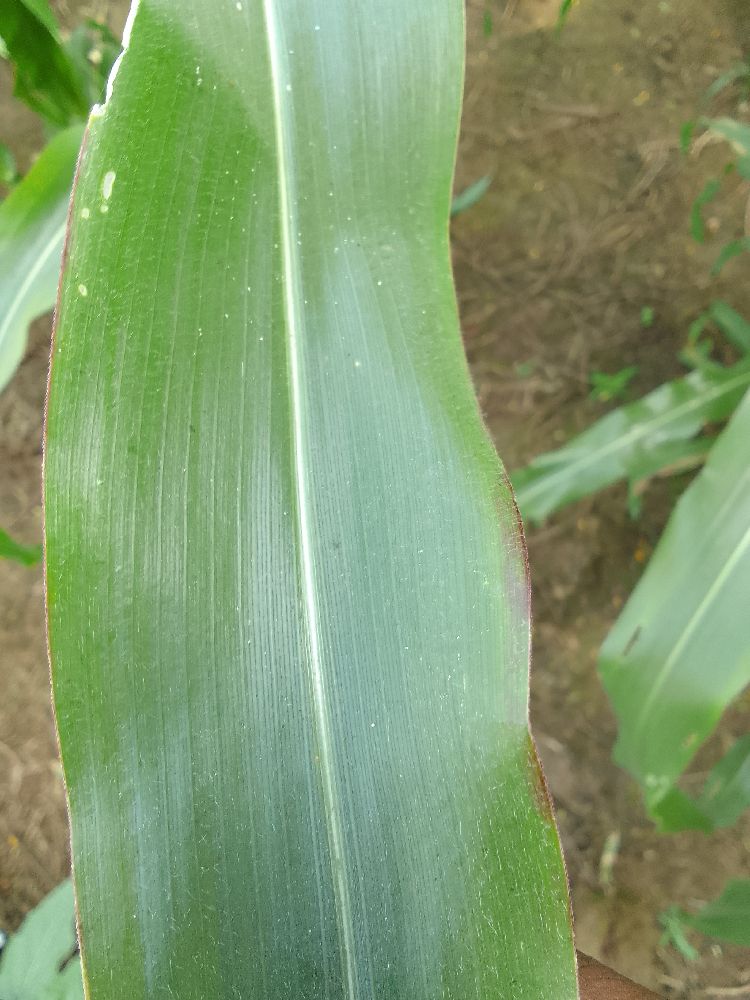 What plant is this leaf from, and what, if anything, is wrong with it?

maize, healthy
